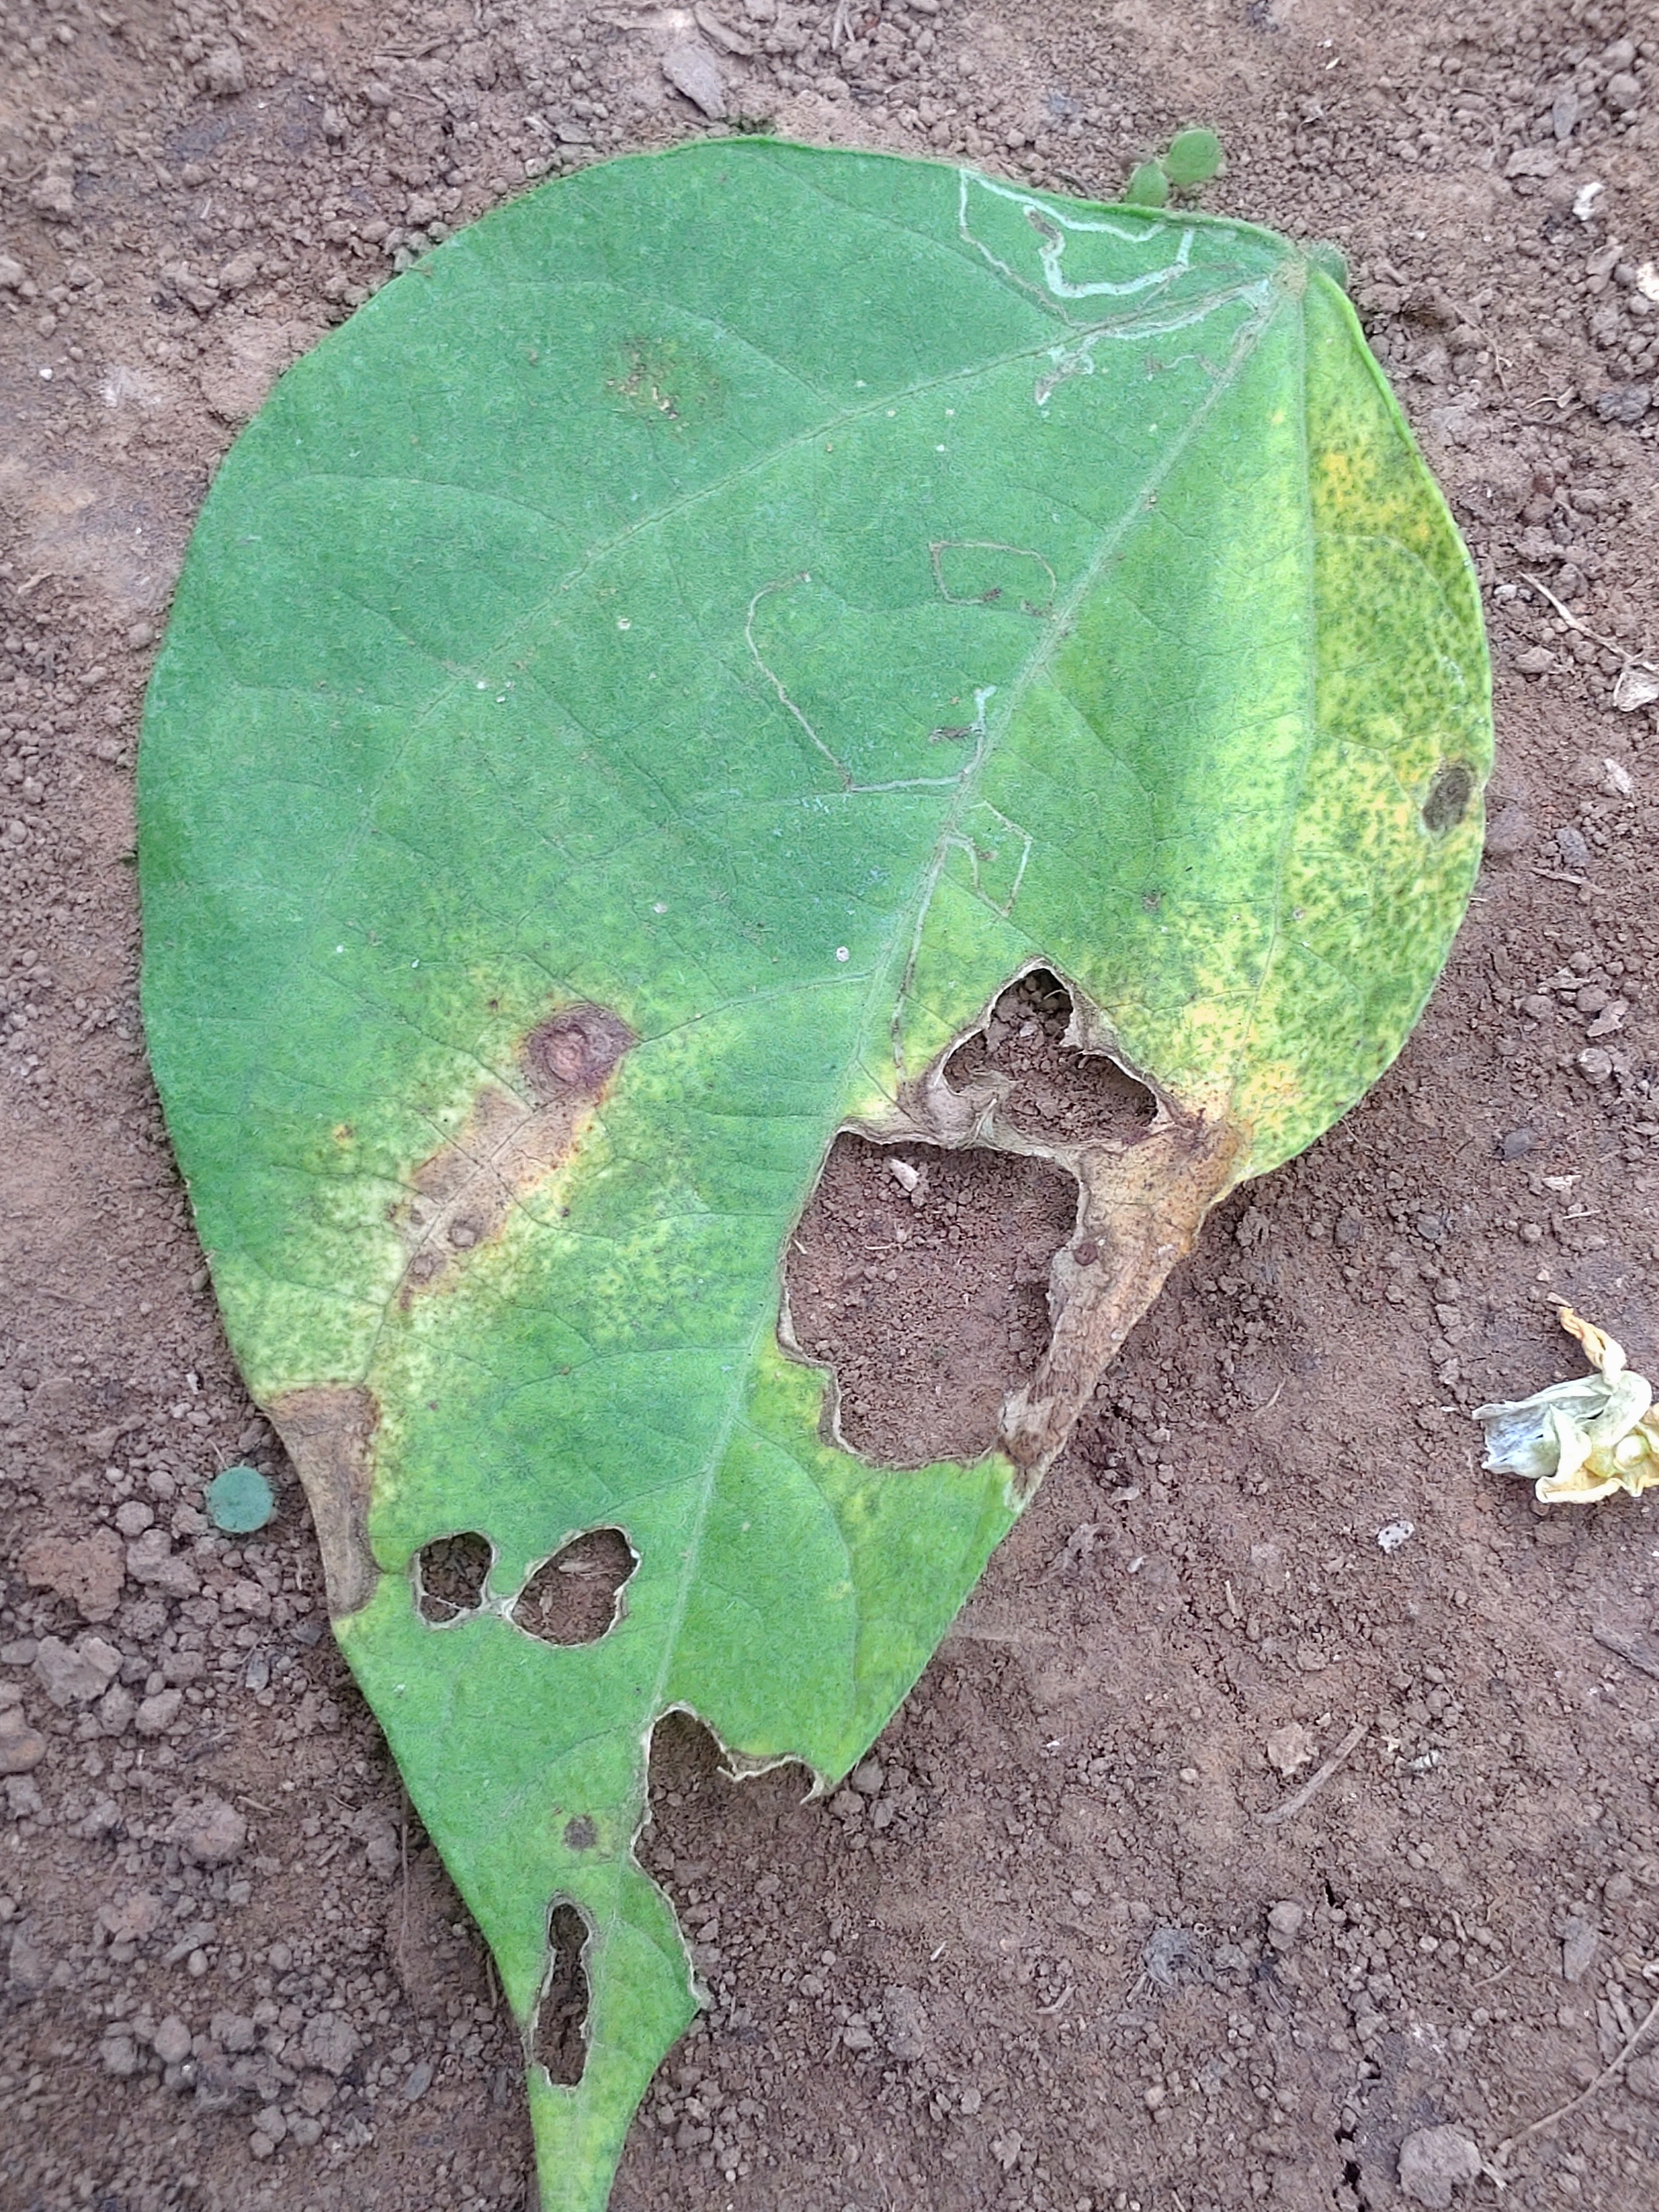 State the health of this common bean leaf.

anthracnose
